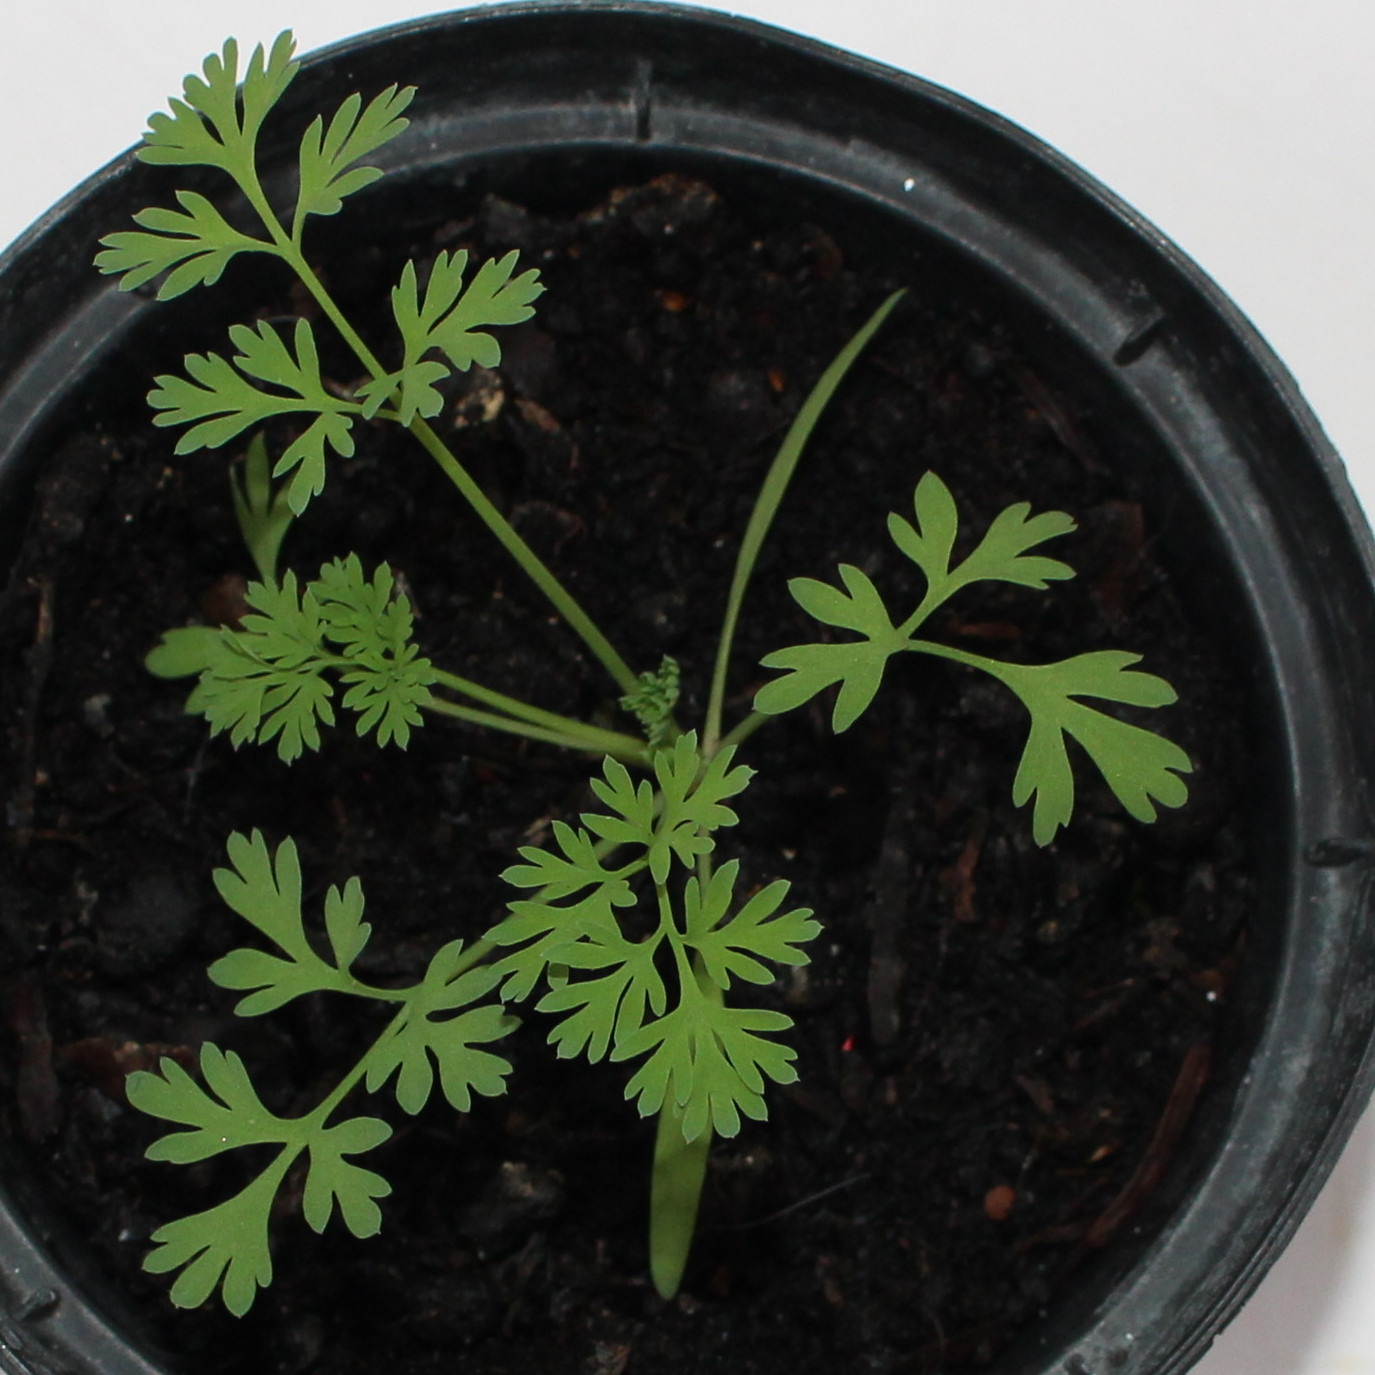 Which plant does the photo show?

Fumaria officinalis
